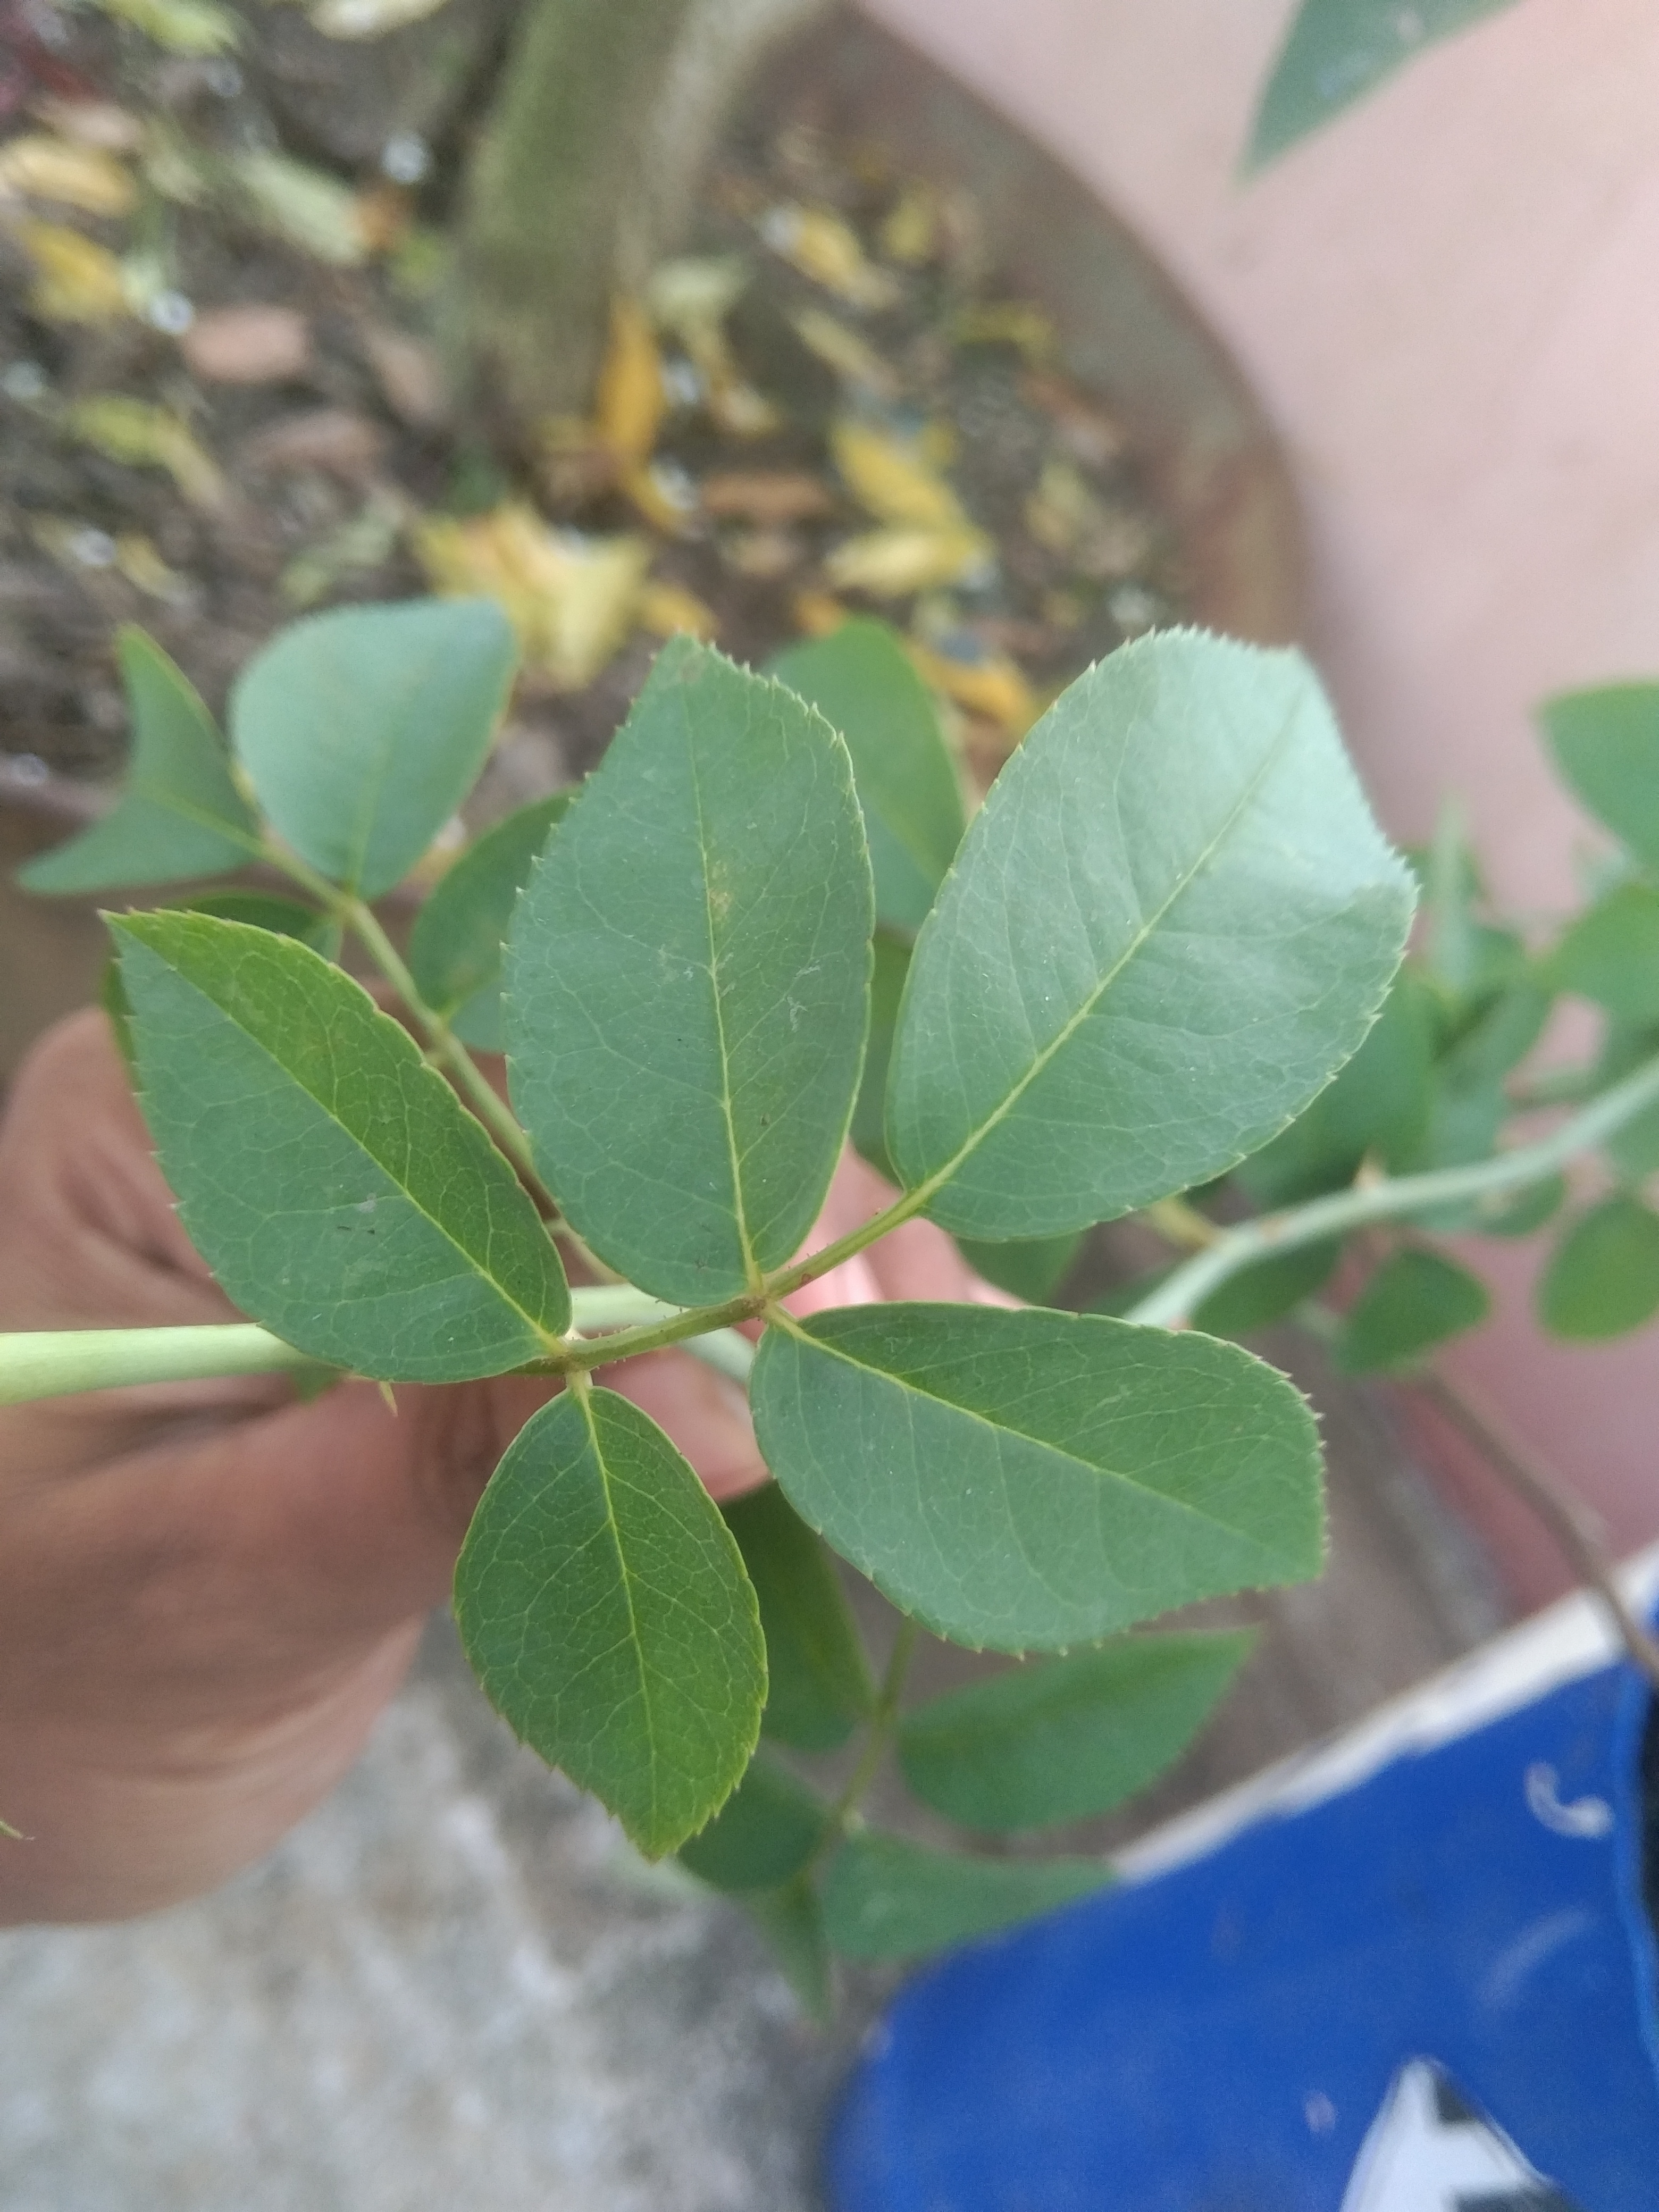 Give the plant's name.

rose
